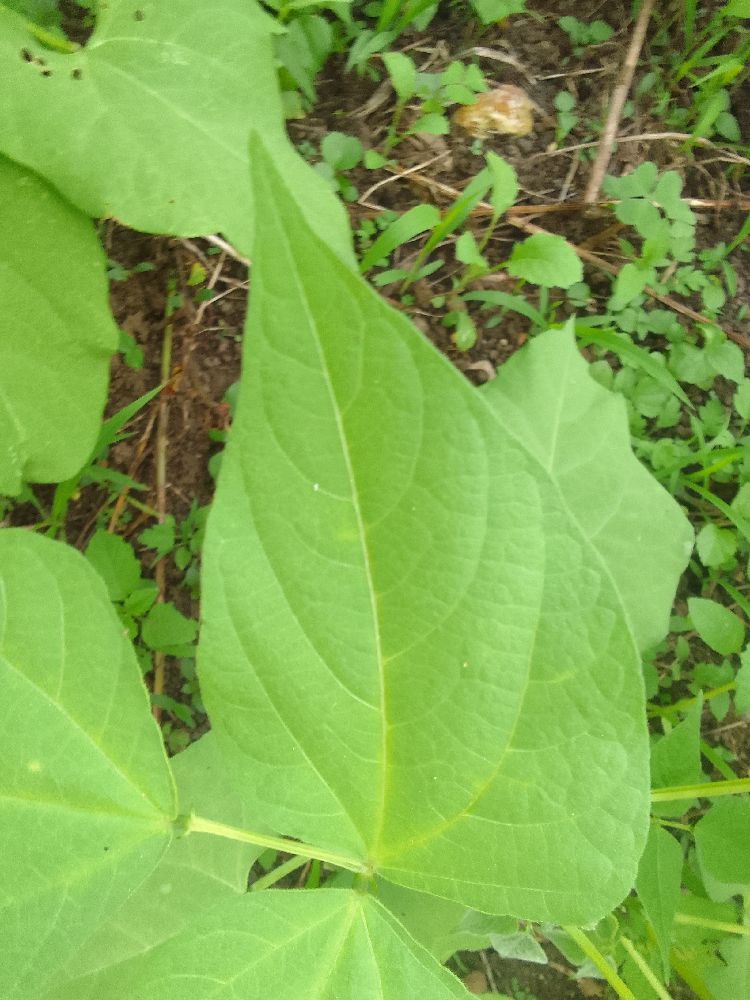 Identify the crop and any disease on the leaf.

common bean, healthy
